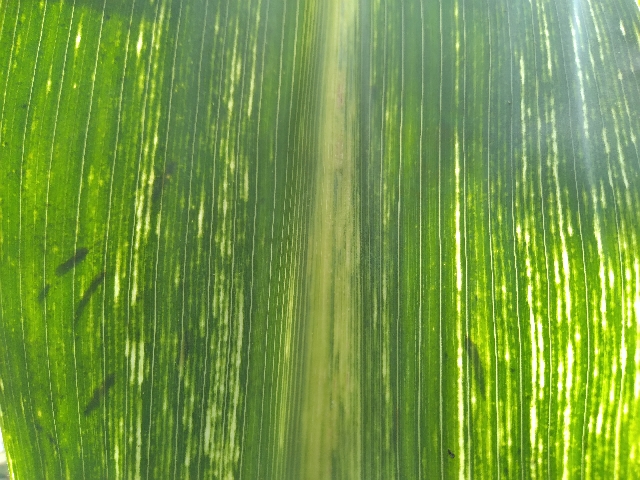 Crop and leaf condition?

maize, maize streak virus
